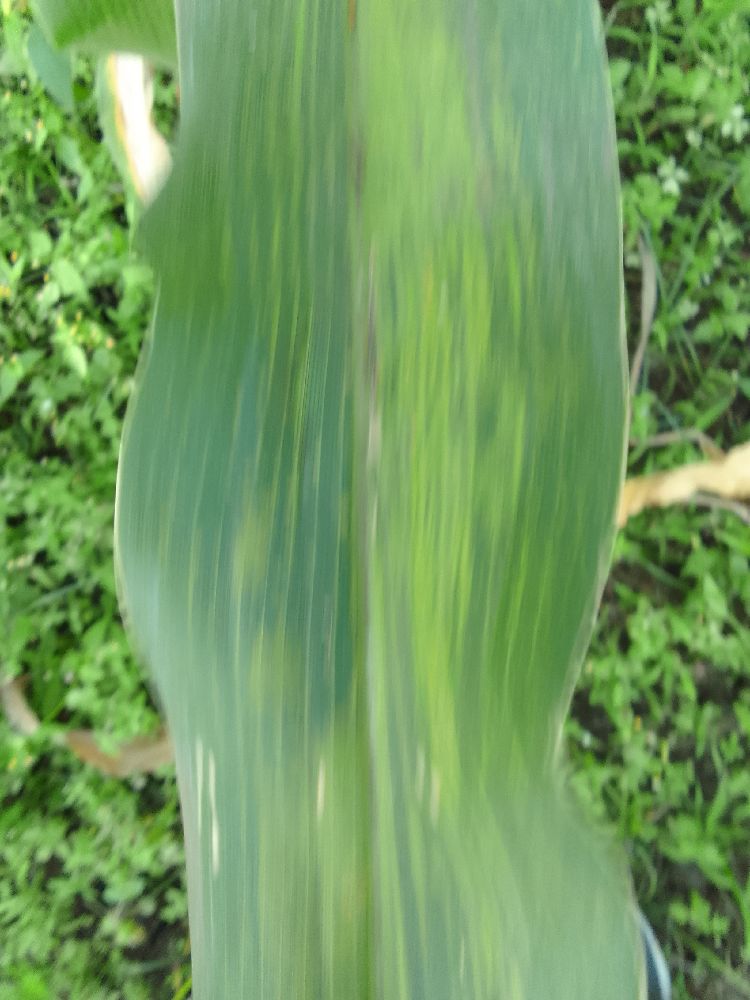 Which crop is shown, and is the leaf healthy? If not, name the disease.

maize, maize lethal necrosis
